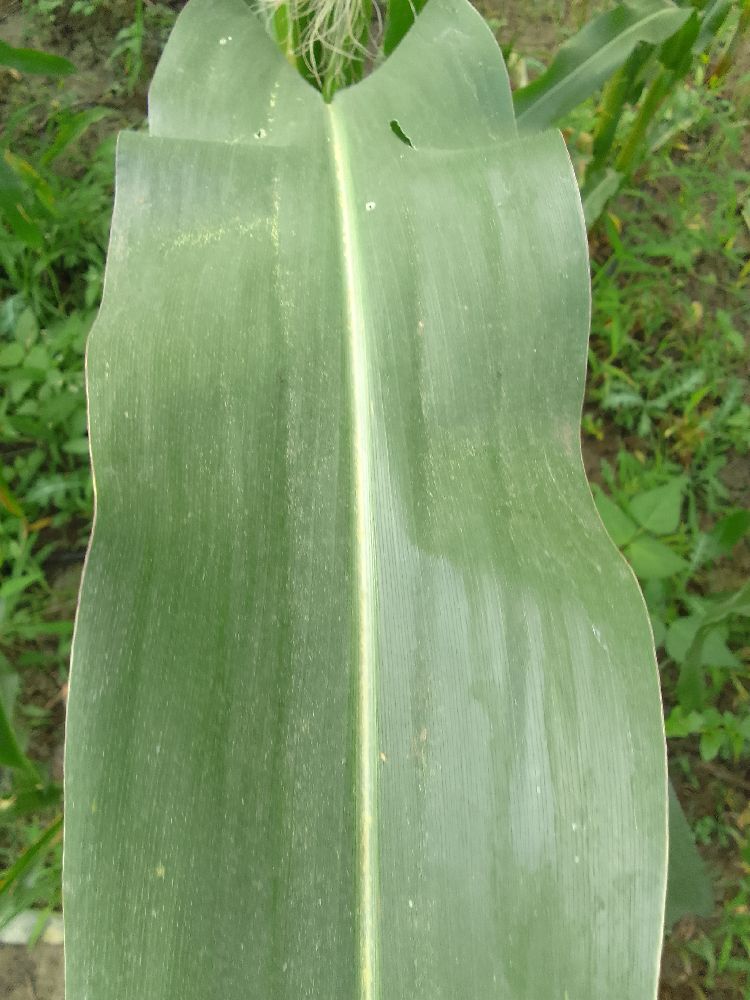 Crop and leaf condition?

maize, healthy
